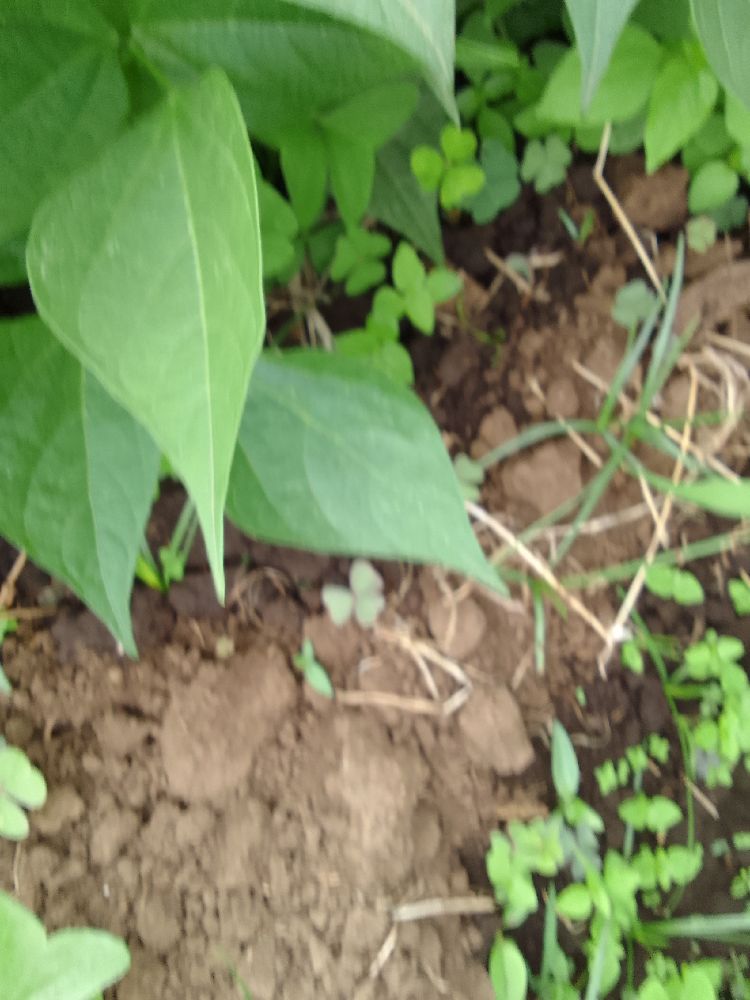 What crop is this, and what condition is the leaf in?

common bean, healthy
